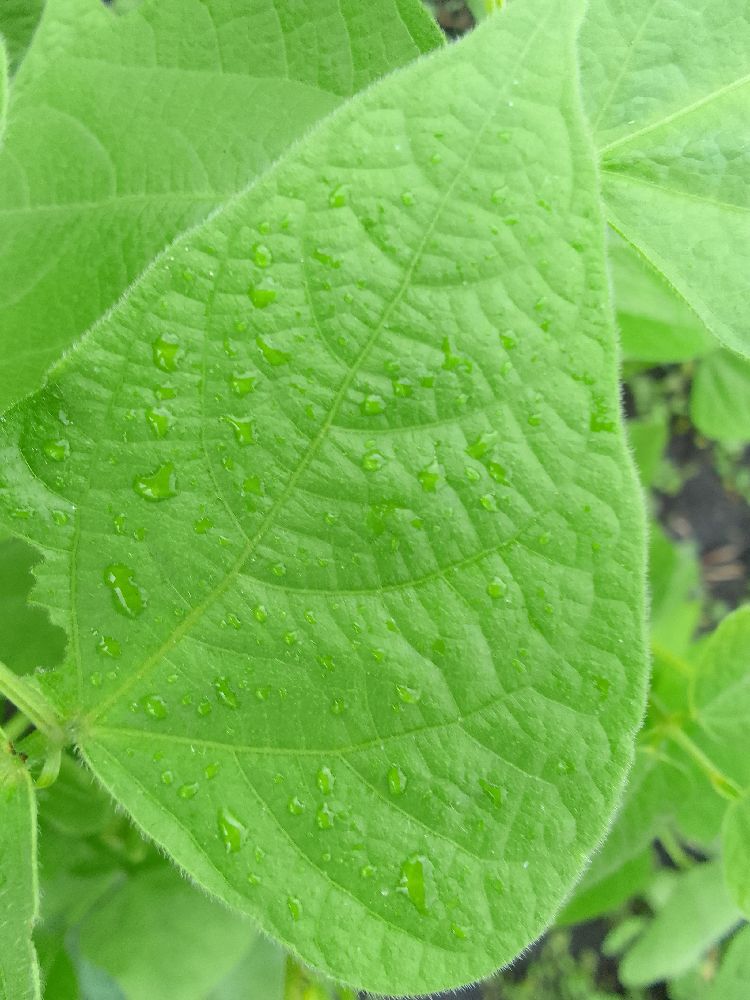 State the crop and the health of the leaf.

common bean, healthy
